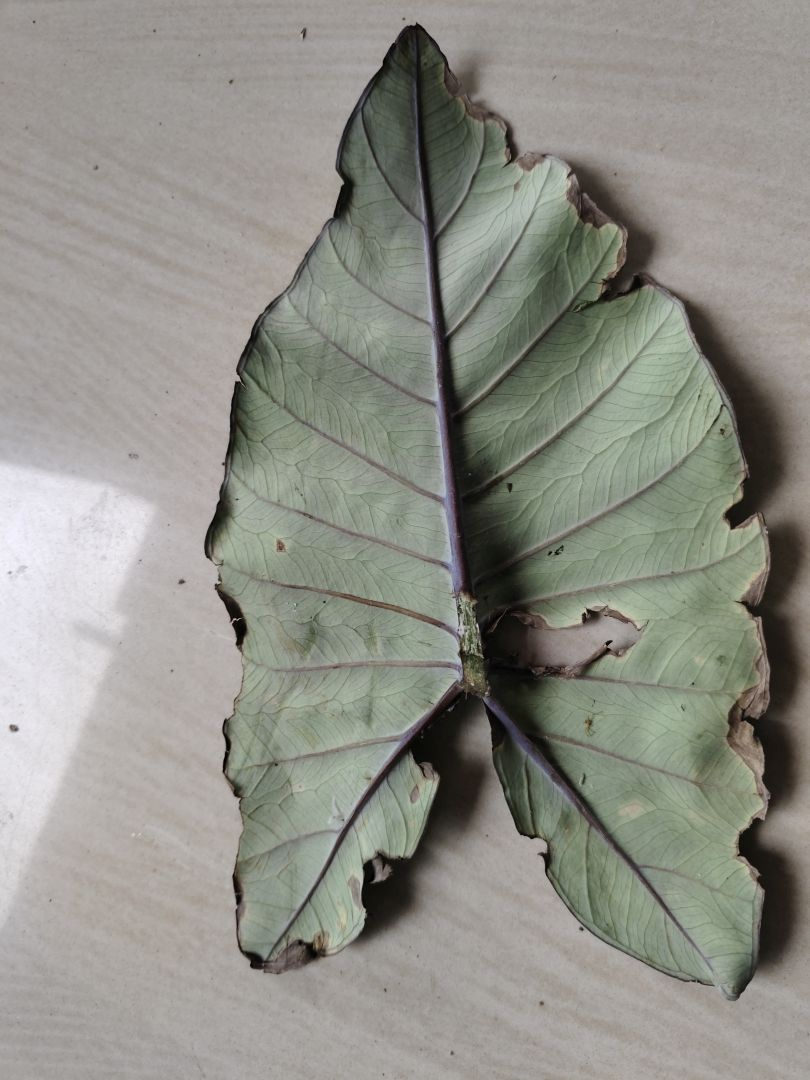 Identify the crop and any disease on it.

taro, leaf blight
